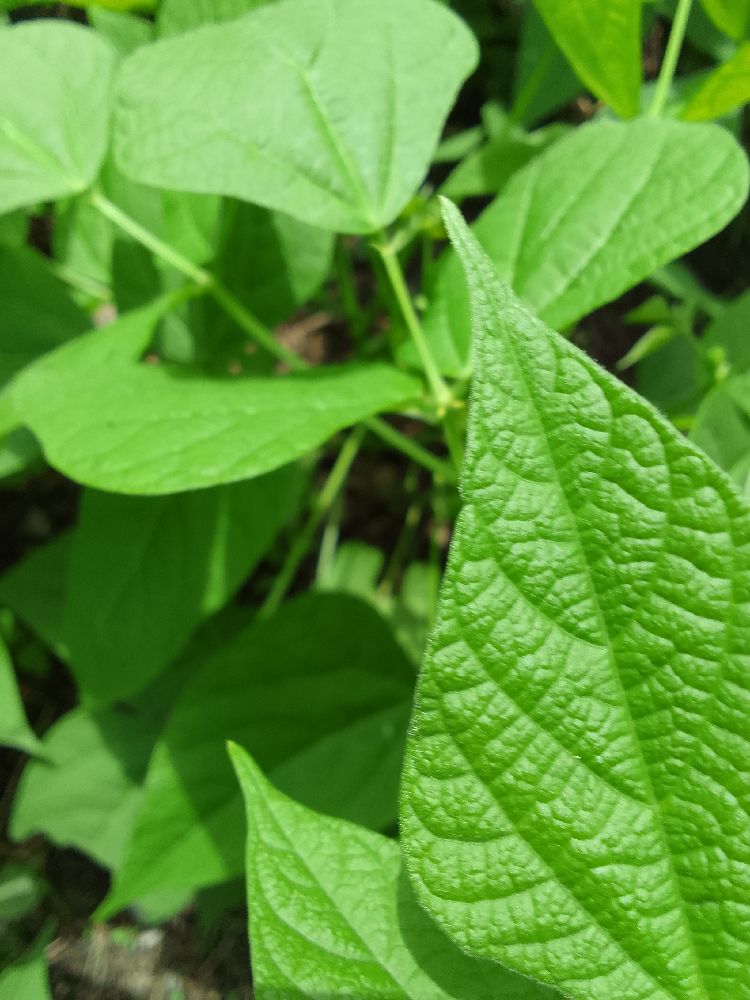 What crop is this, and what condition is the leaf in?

common bean, healthy
